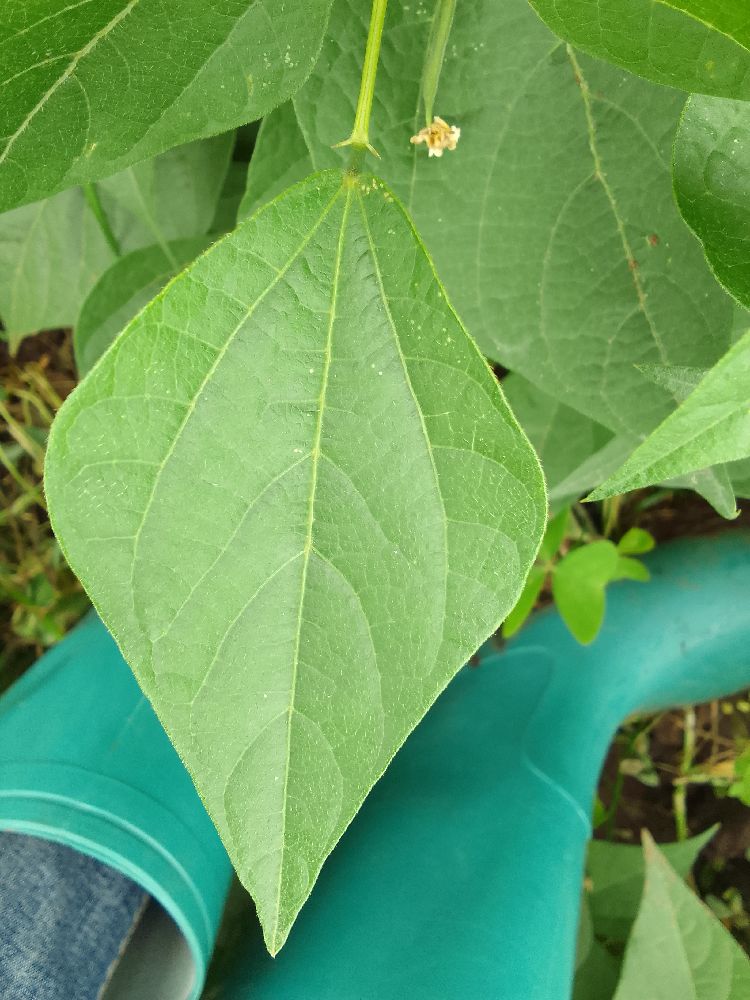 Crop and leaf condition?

common bean, healthy
